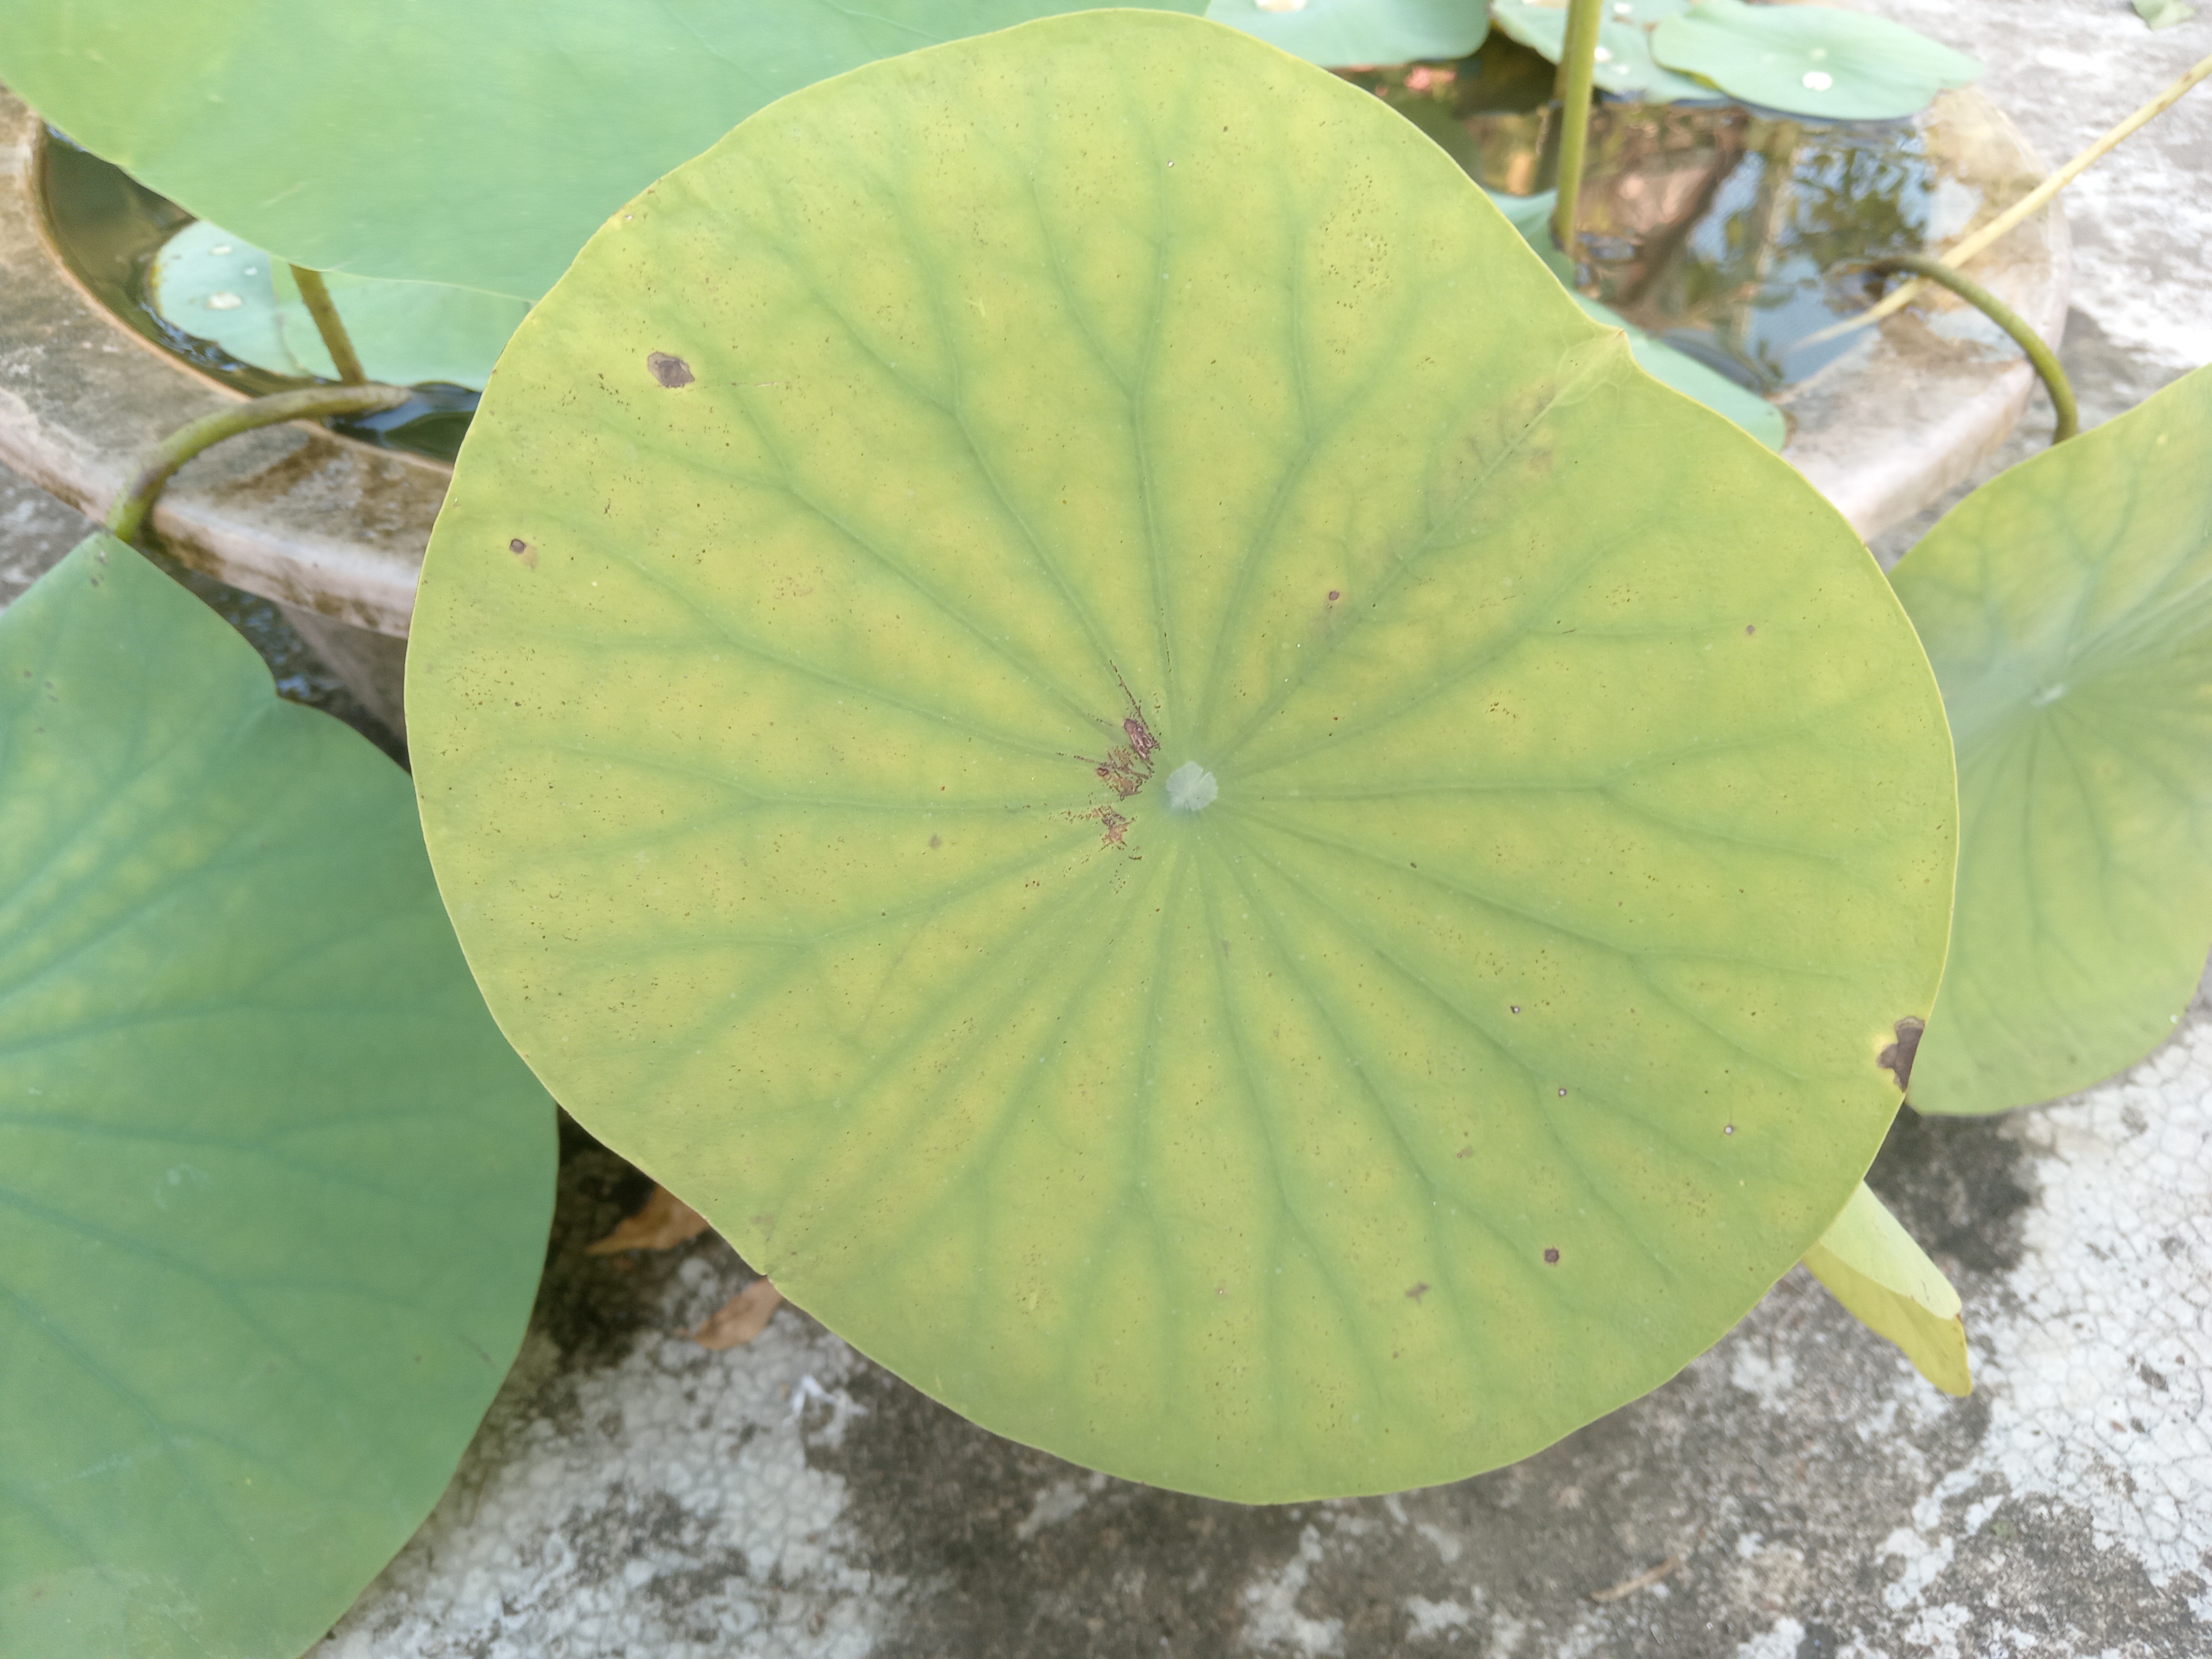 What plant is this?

lotus
